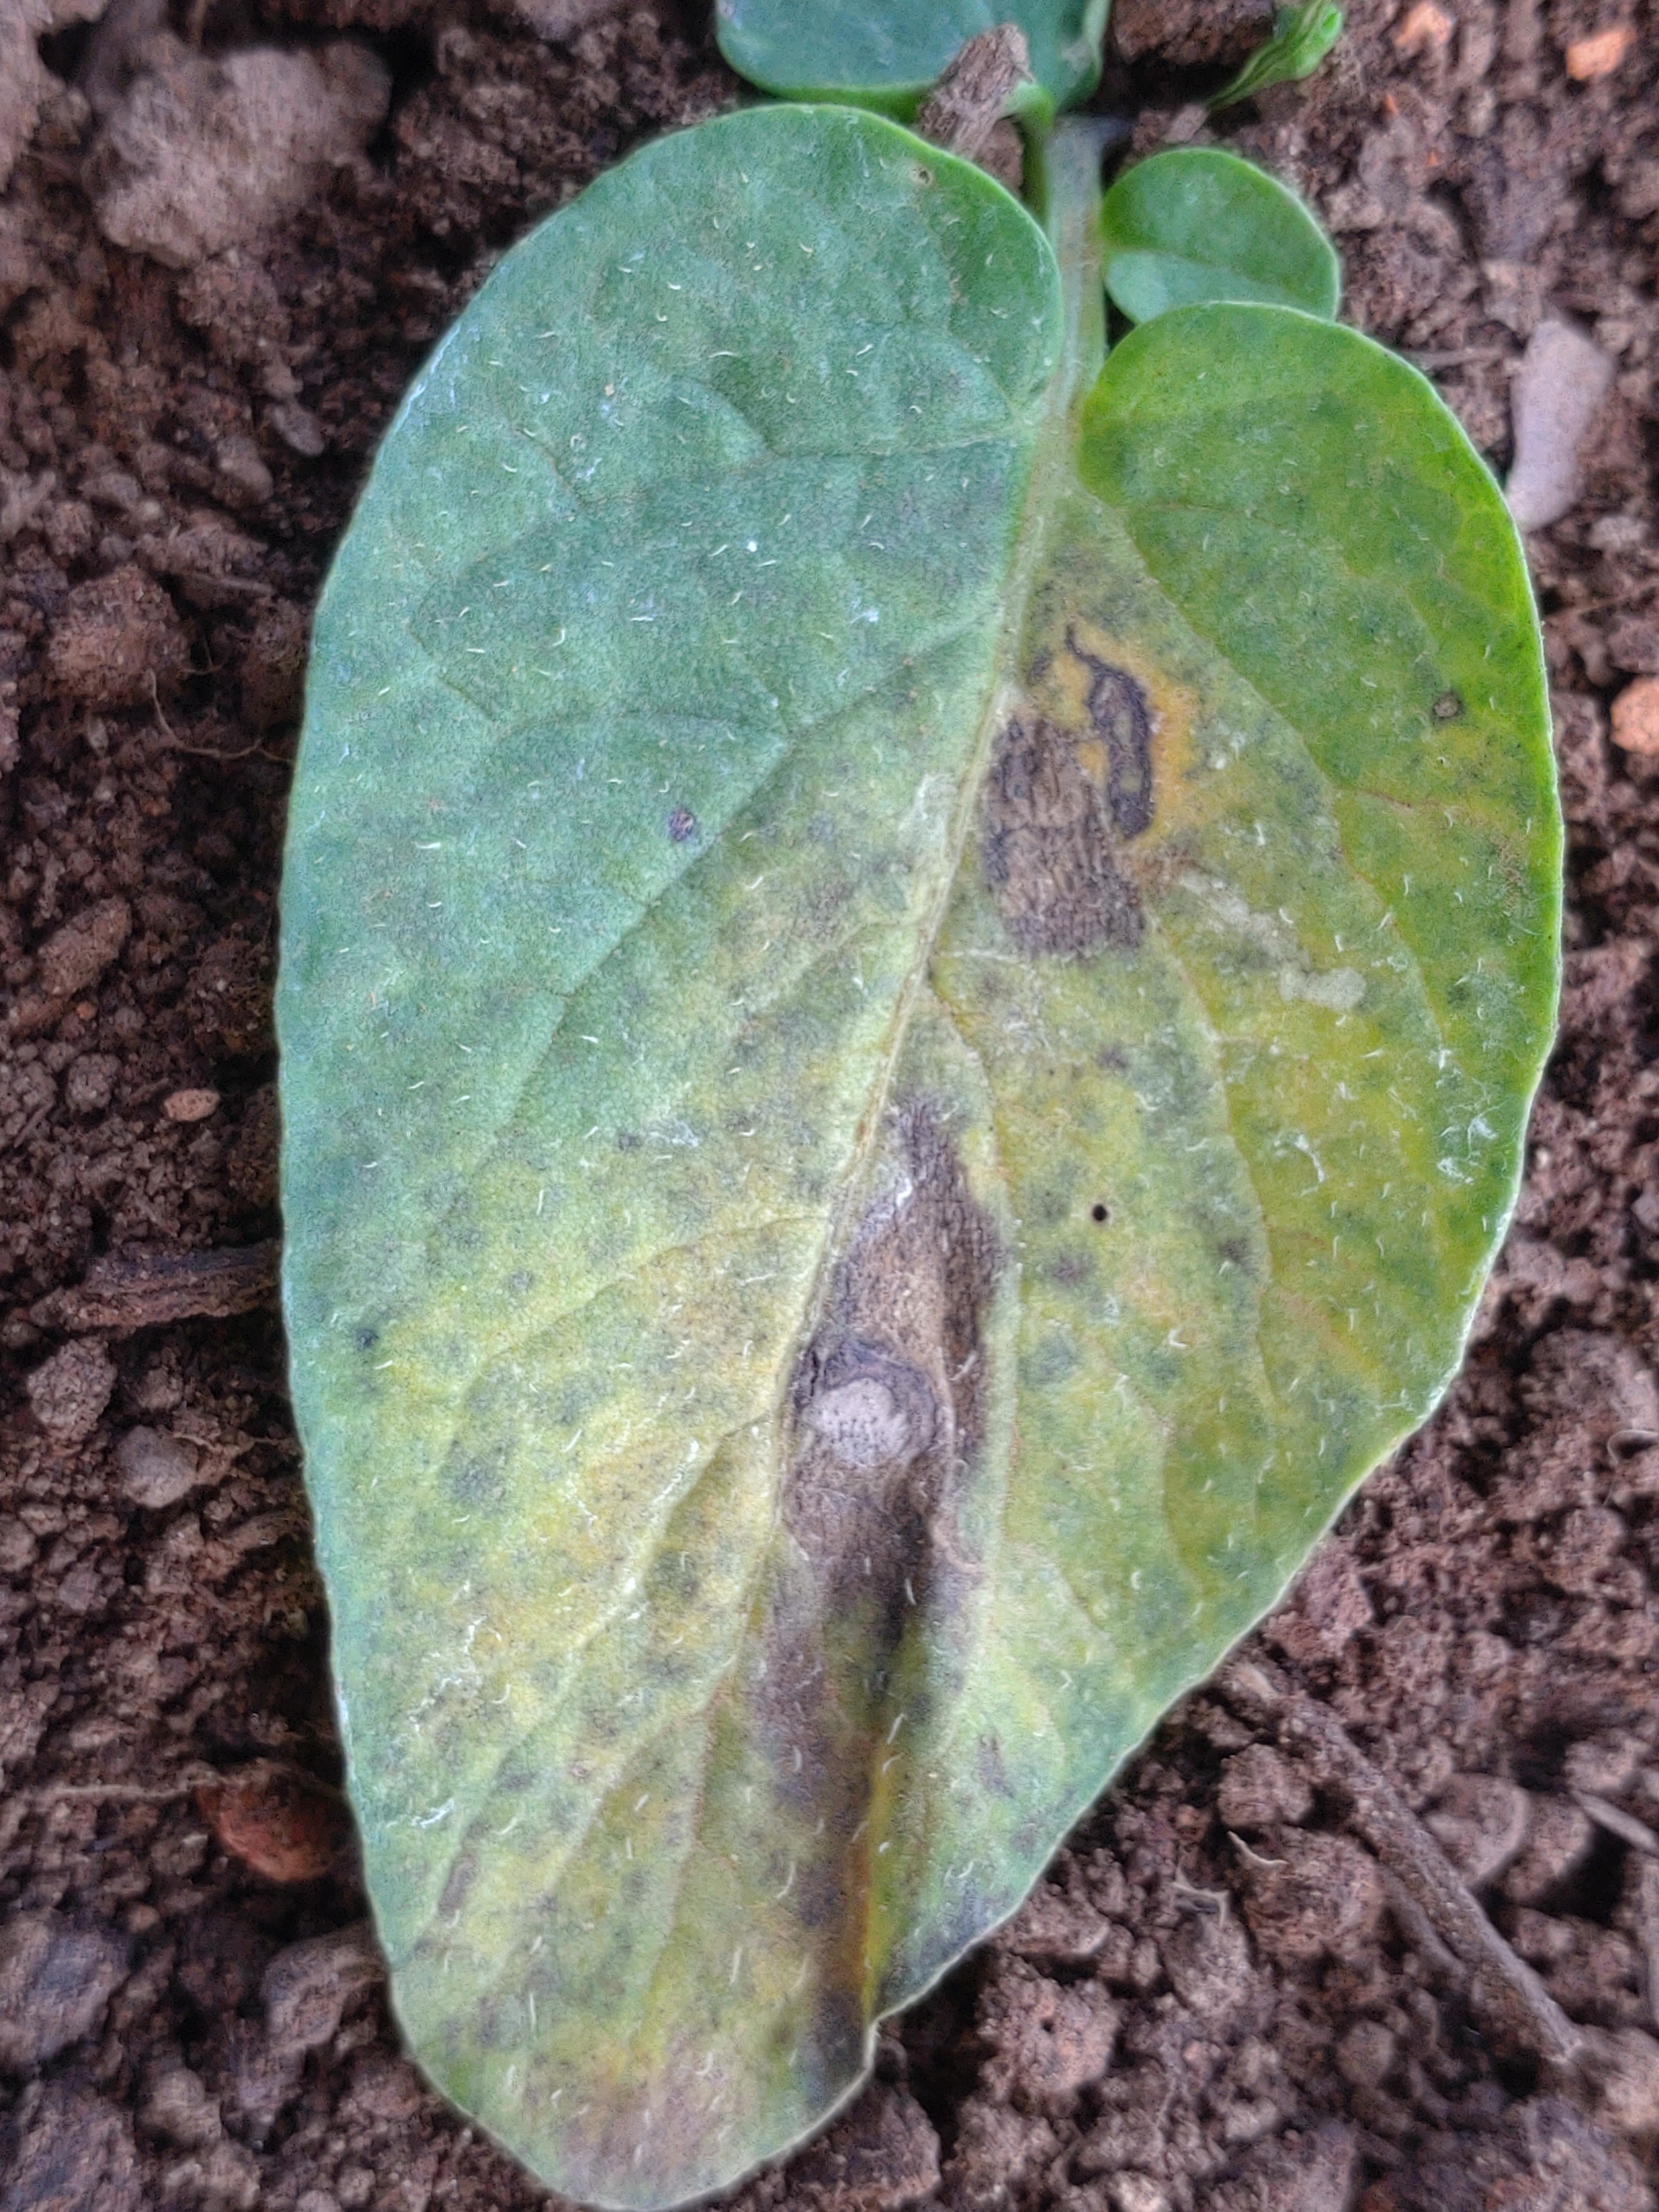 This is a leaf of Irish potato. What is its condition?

late blight
